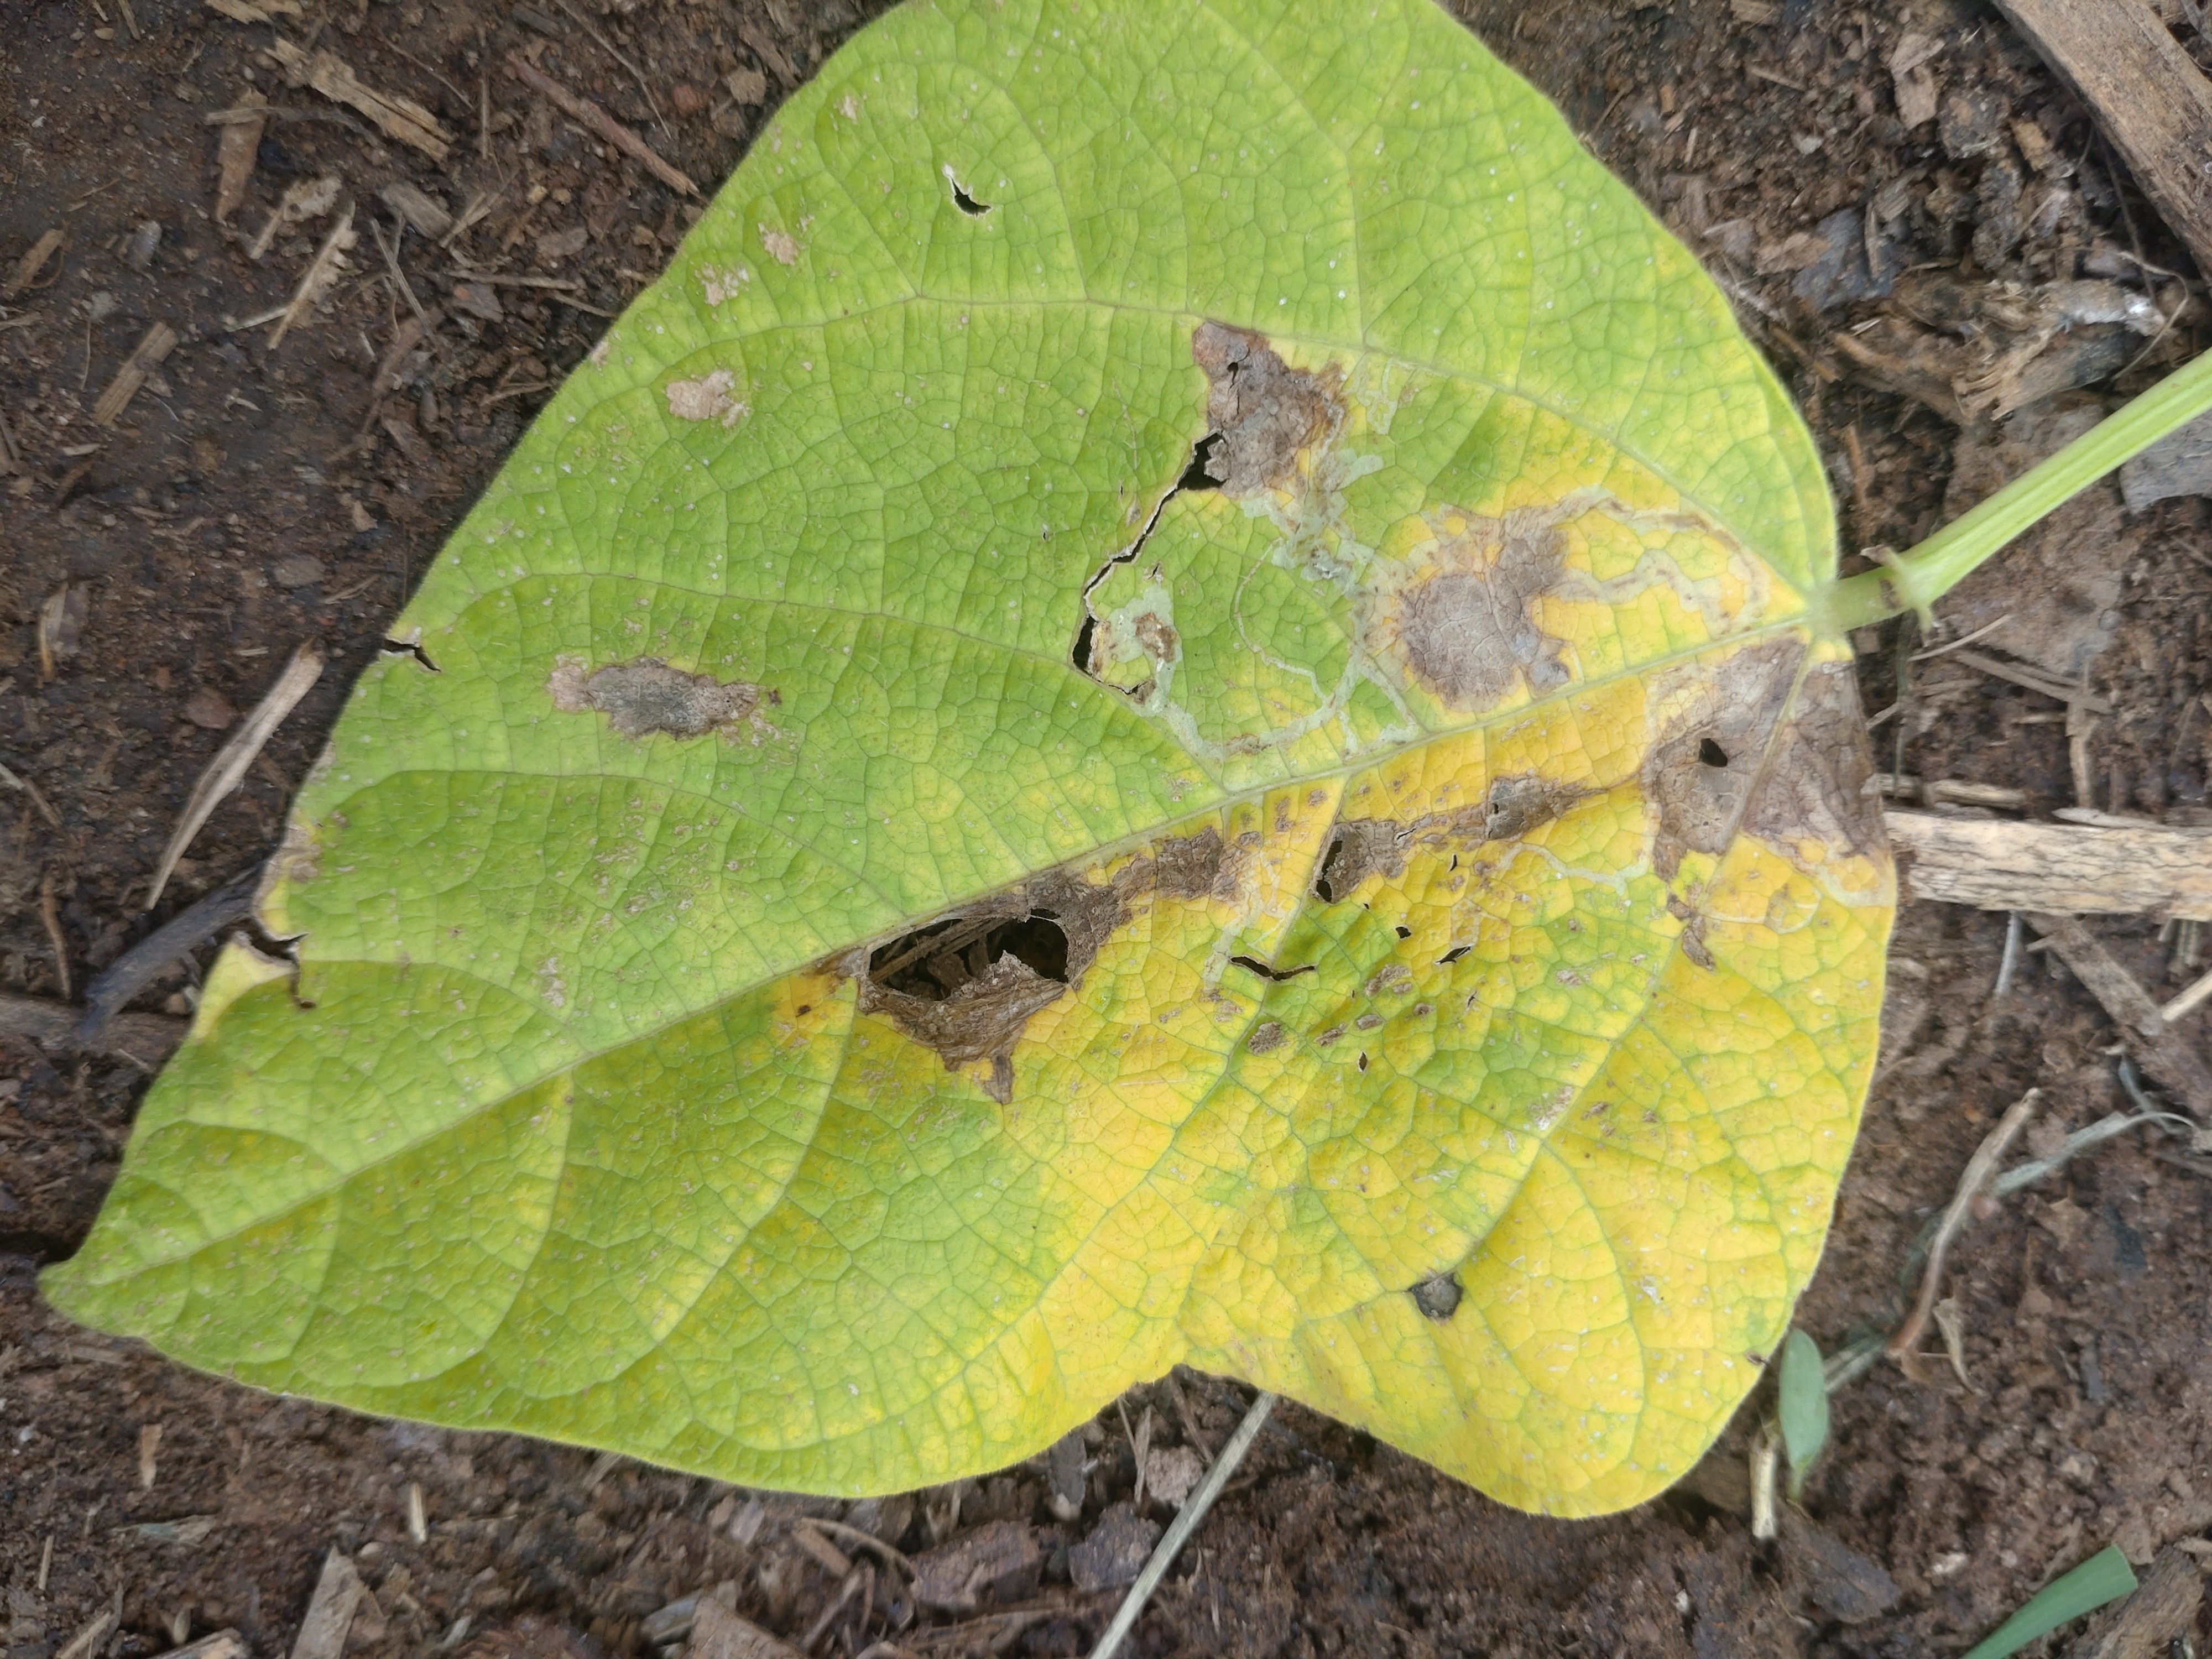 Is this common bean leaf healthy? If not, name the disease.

anthracnose
